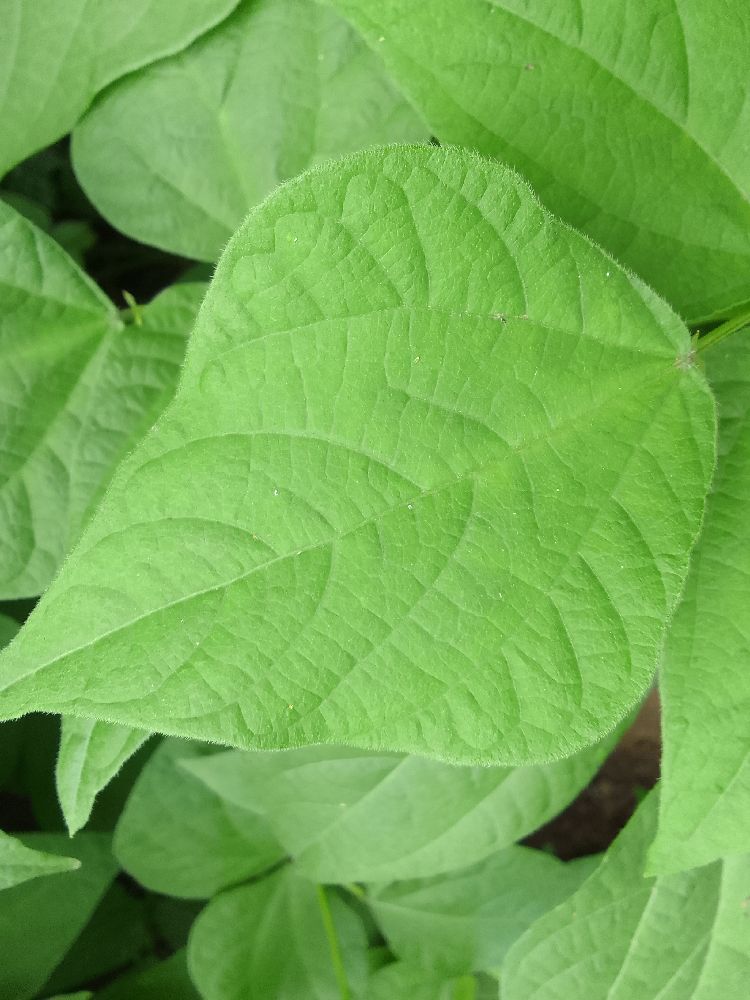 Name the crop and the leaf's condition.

common bean, healthy
